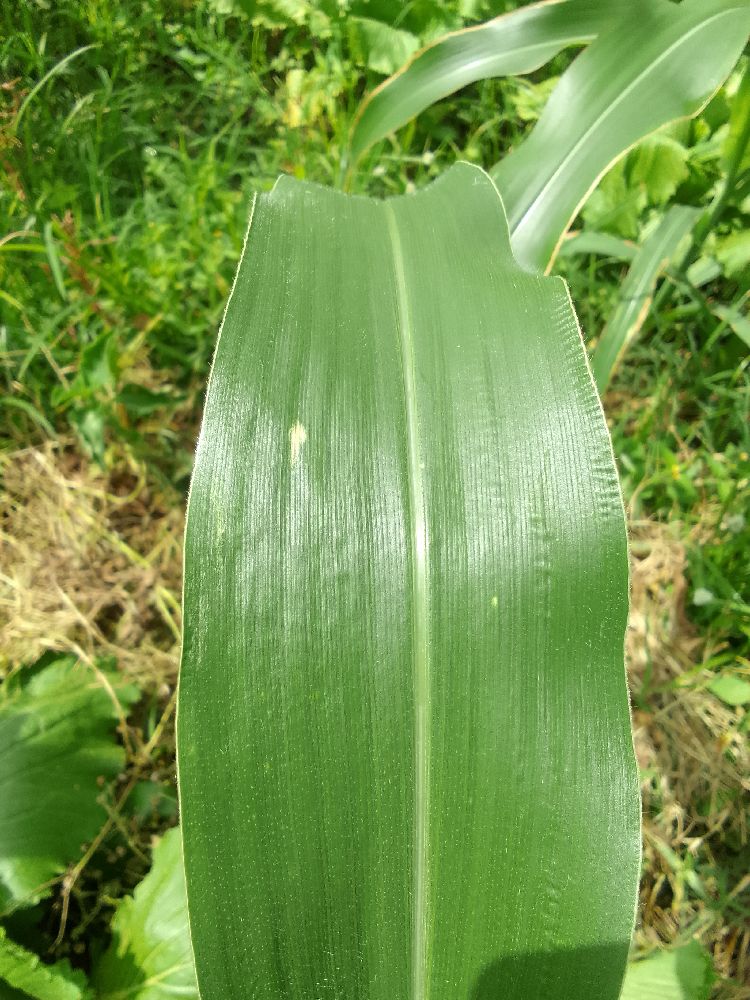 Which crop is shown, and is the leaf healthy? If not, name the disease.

maize, healthy
